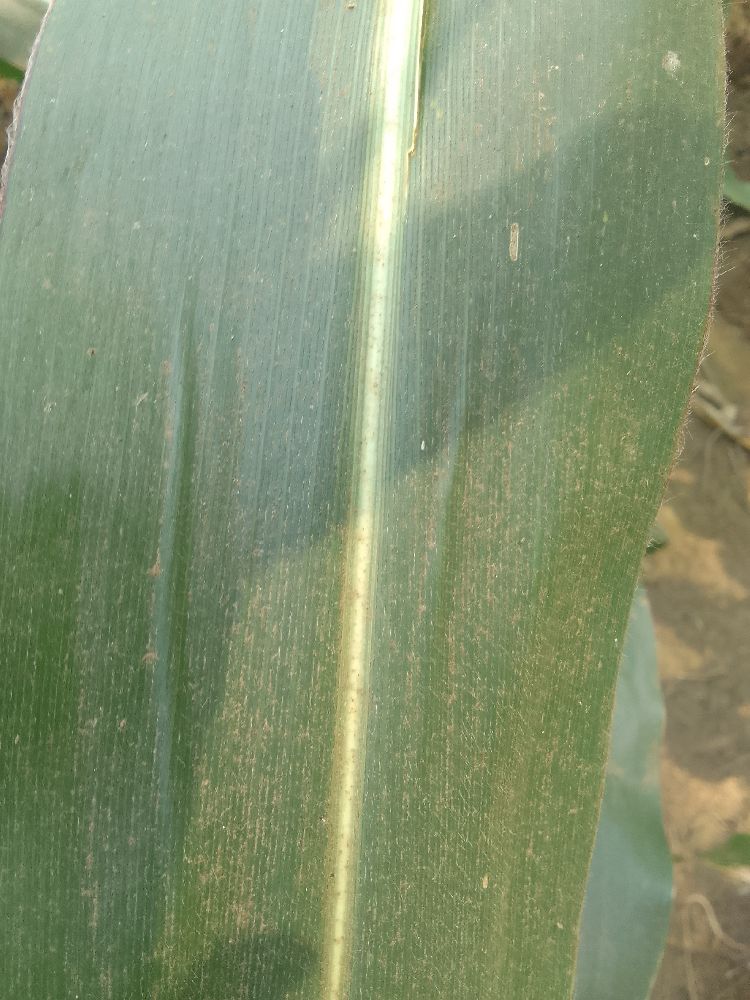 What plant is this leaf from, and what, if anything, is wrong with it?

maize, healthy
